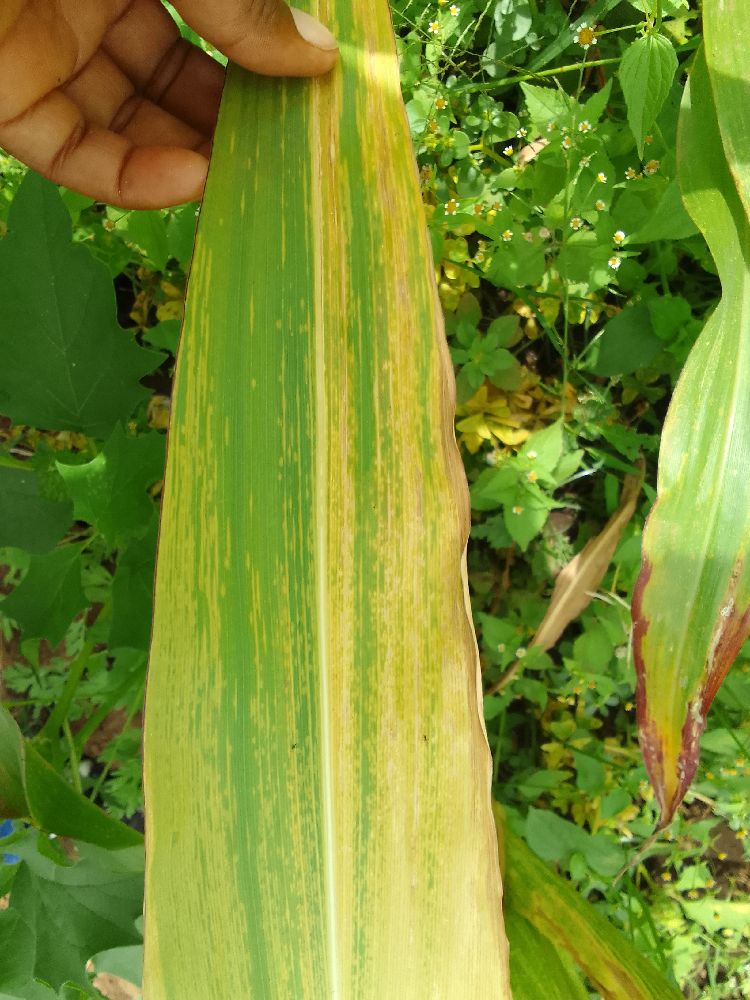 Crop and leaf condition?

maize, maize lethal necrosis
